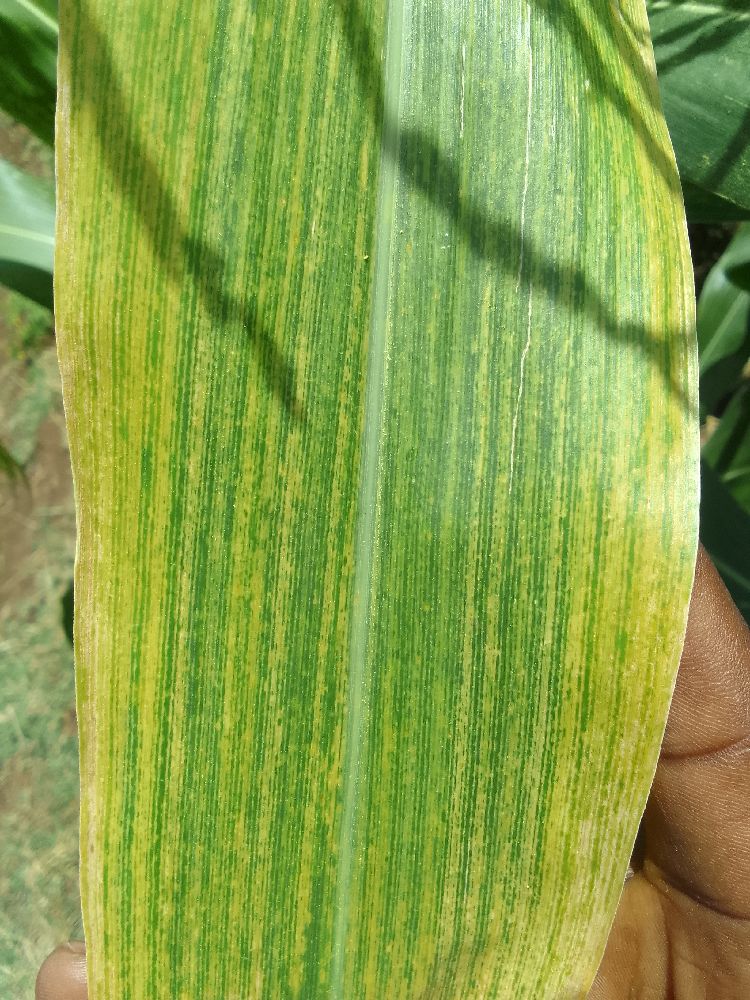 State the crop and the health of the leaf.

maize, maize lethal necrosis
